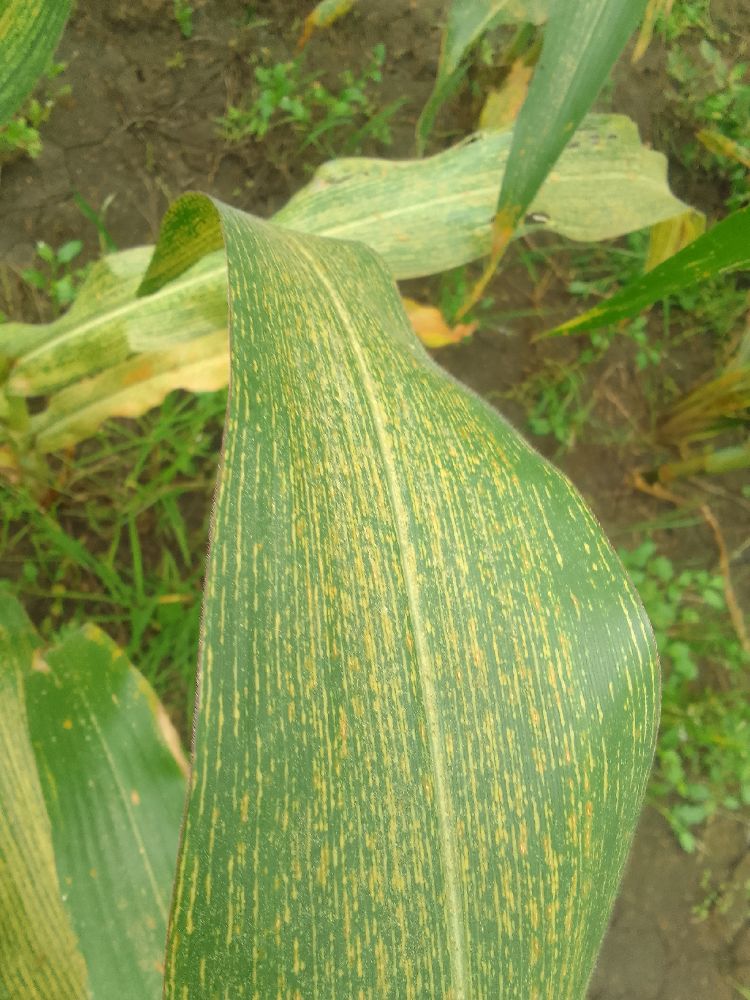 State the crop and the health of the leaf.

maize, maize streak virus
